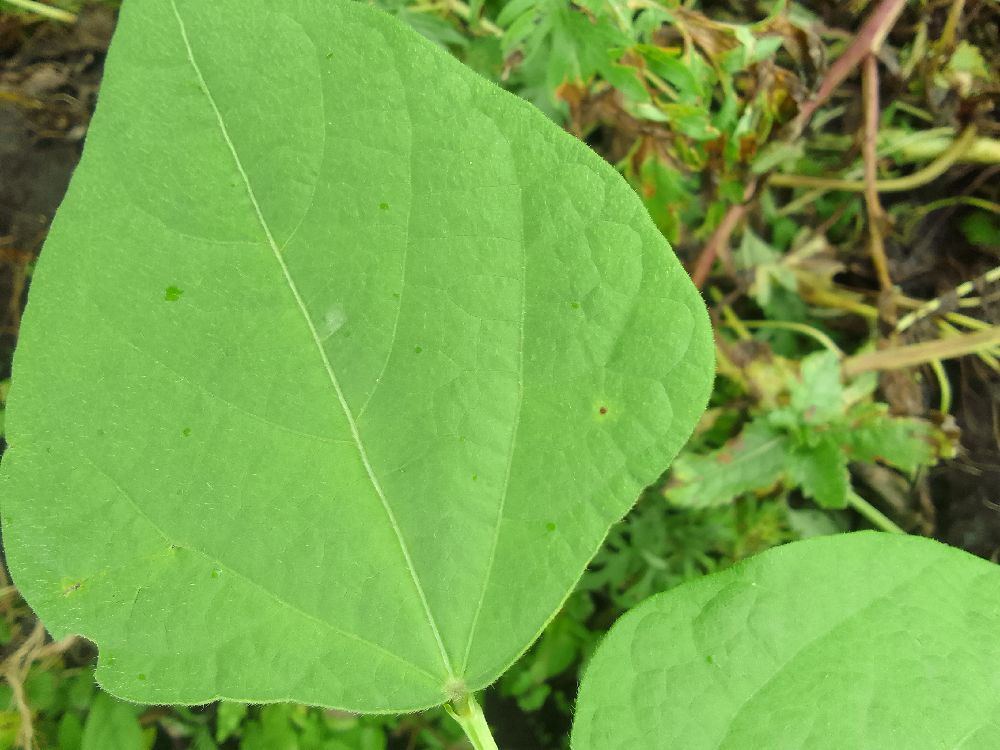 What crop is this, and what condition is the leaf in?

common bean, healthy
